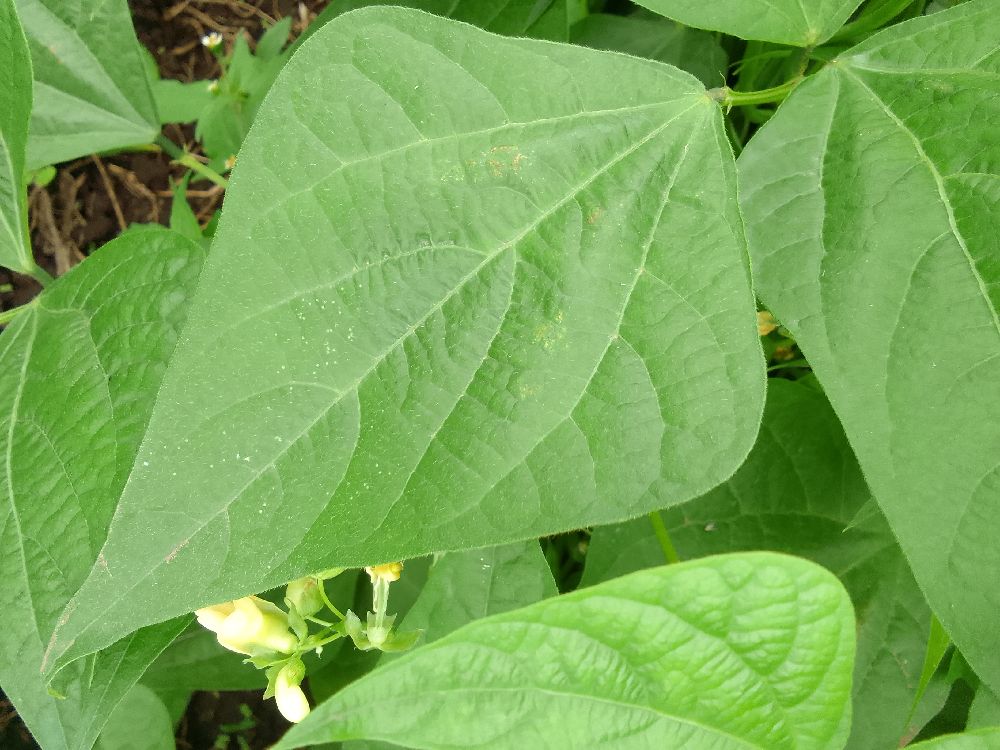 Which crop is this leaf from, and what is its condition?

common bean, healthy
